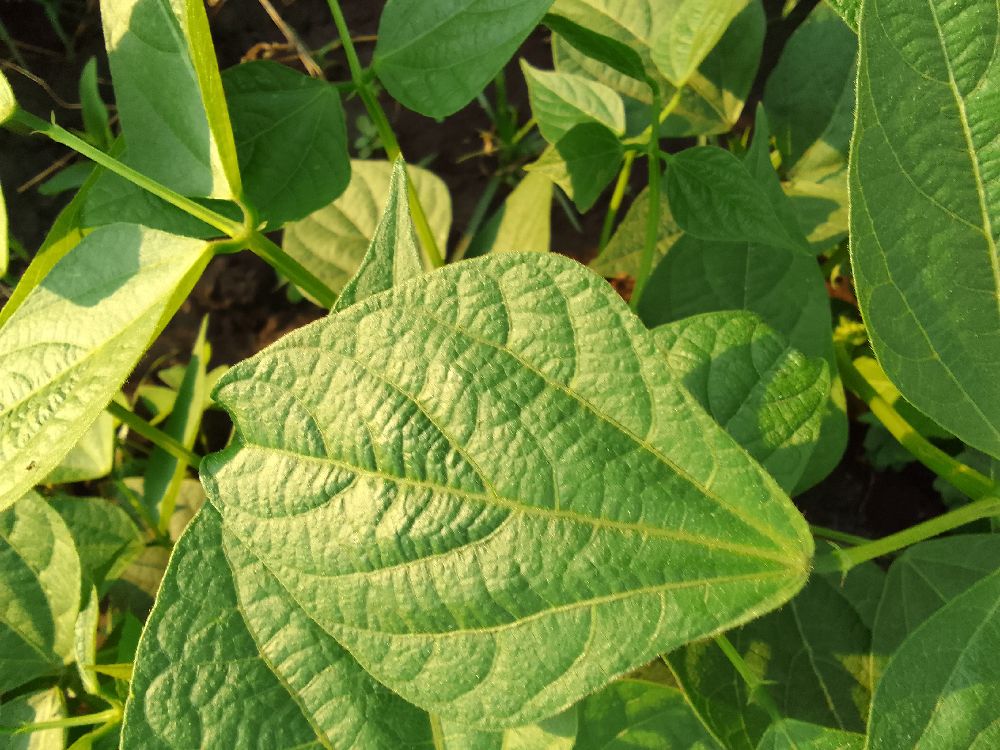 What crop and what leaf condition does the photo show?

common bean, healthy
